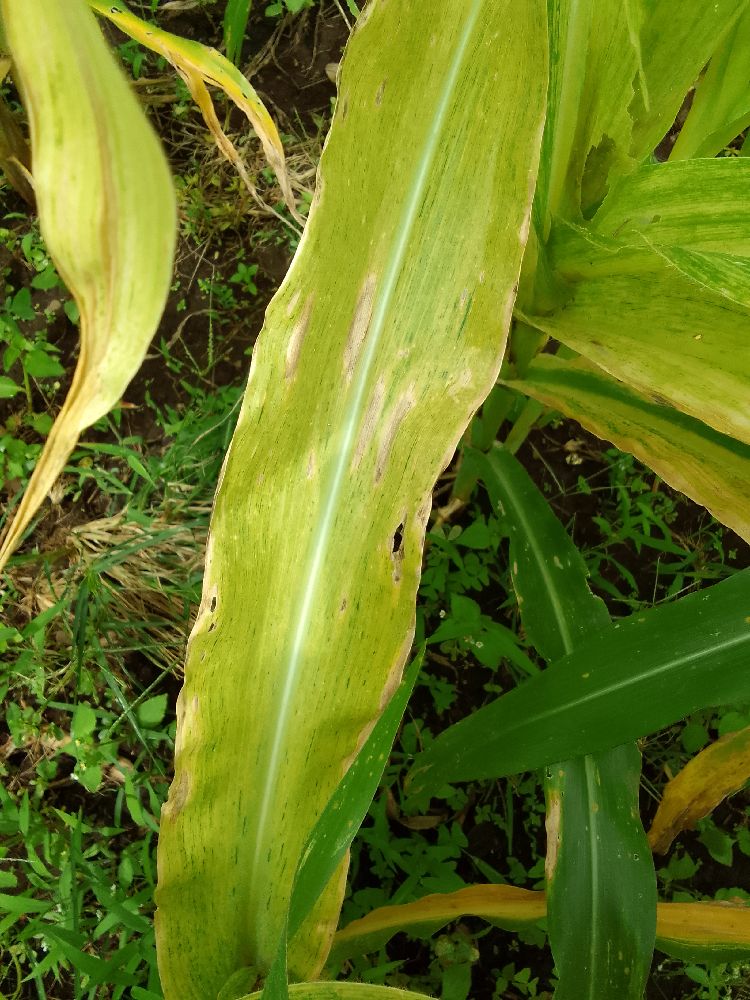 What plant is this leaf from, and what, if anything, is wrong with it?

maize, maize lethal necrosis
